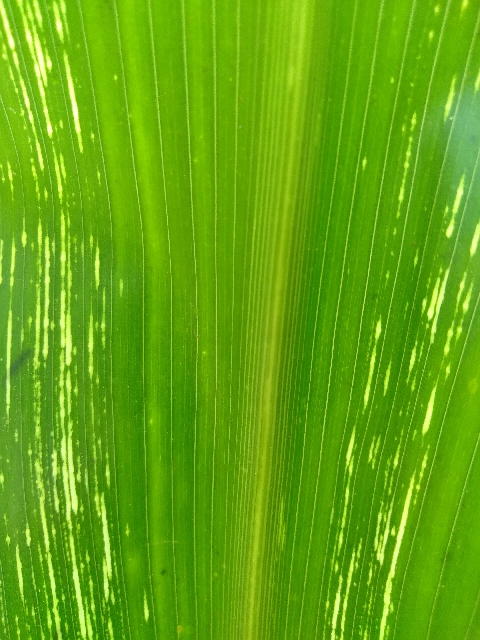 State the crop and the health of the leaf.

maize, maize streak virus
